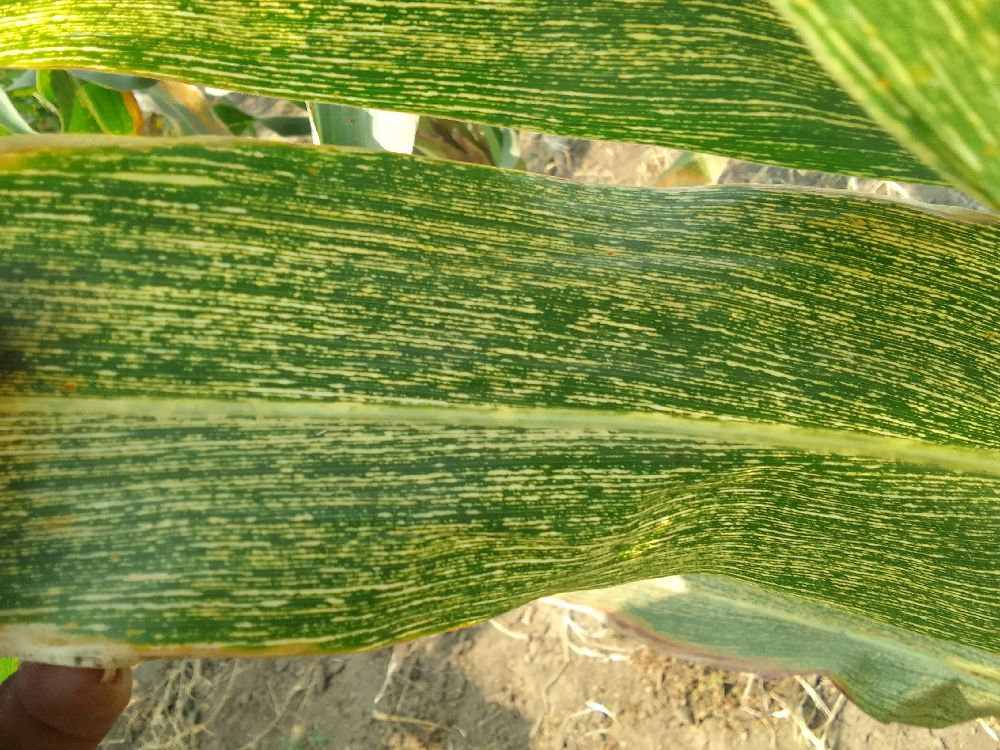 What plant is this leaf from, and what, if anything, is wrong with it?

maize, maize streak virus
